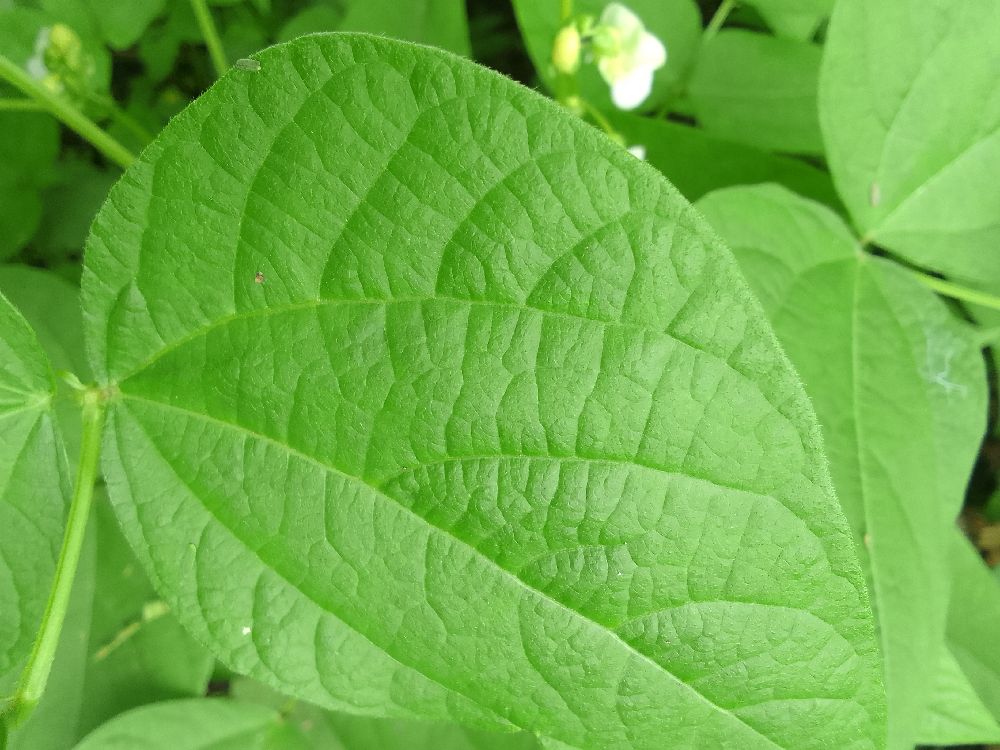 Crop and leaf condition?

common bean, healthy
